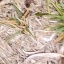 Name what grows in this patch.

grass
